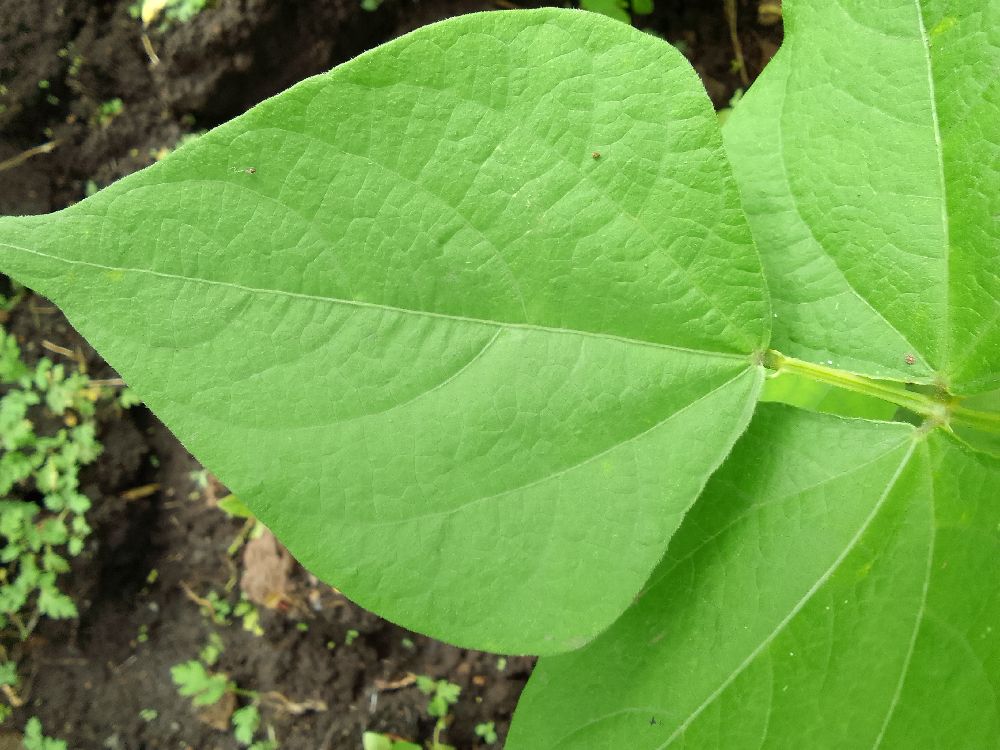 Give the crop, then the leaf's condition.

common bean, healthy
